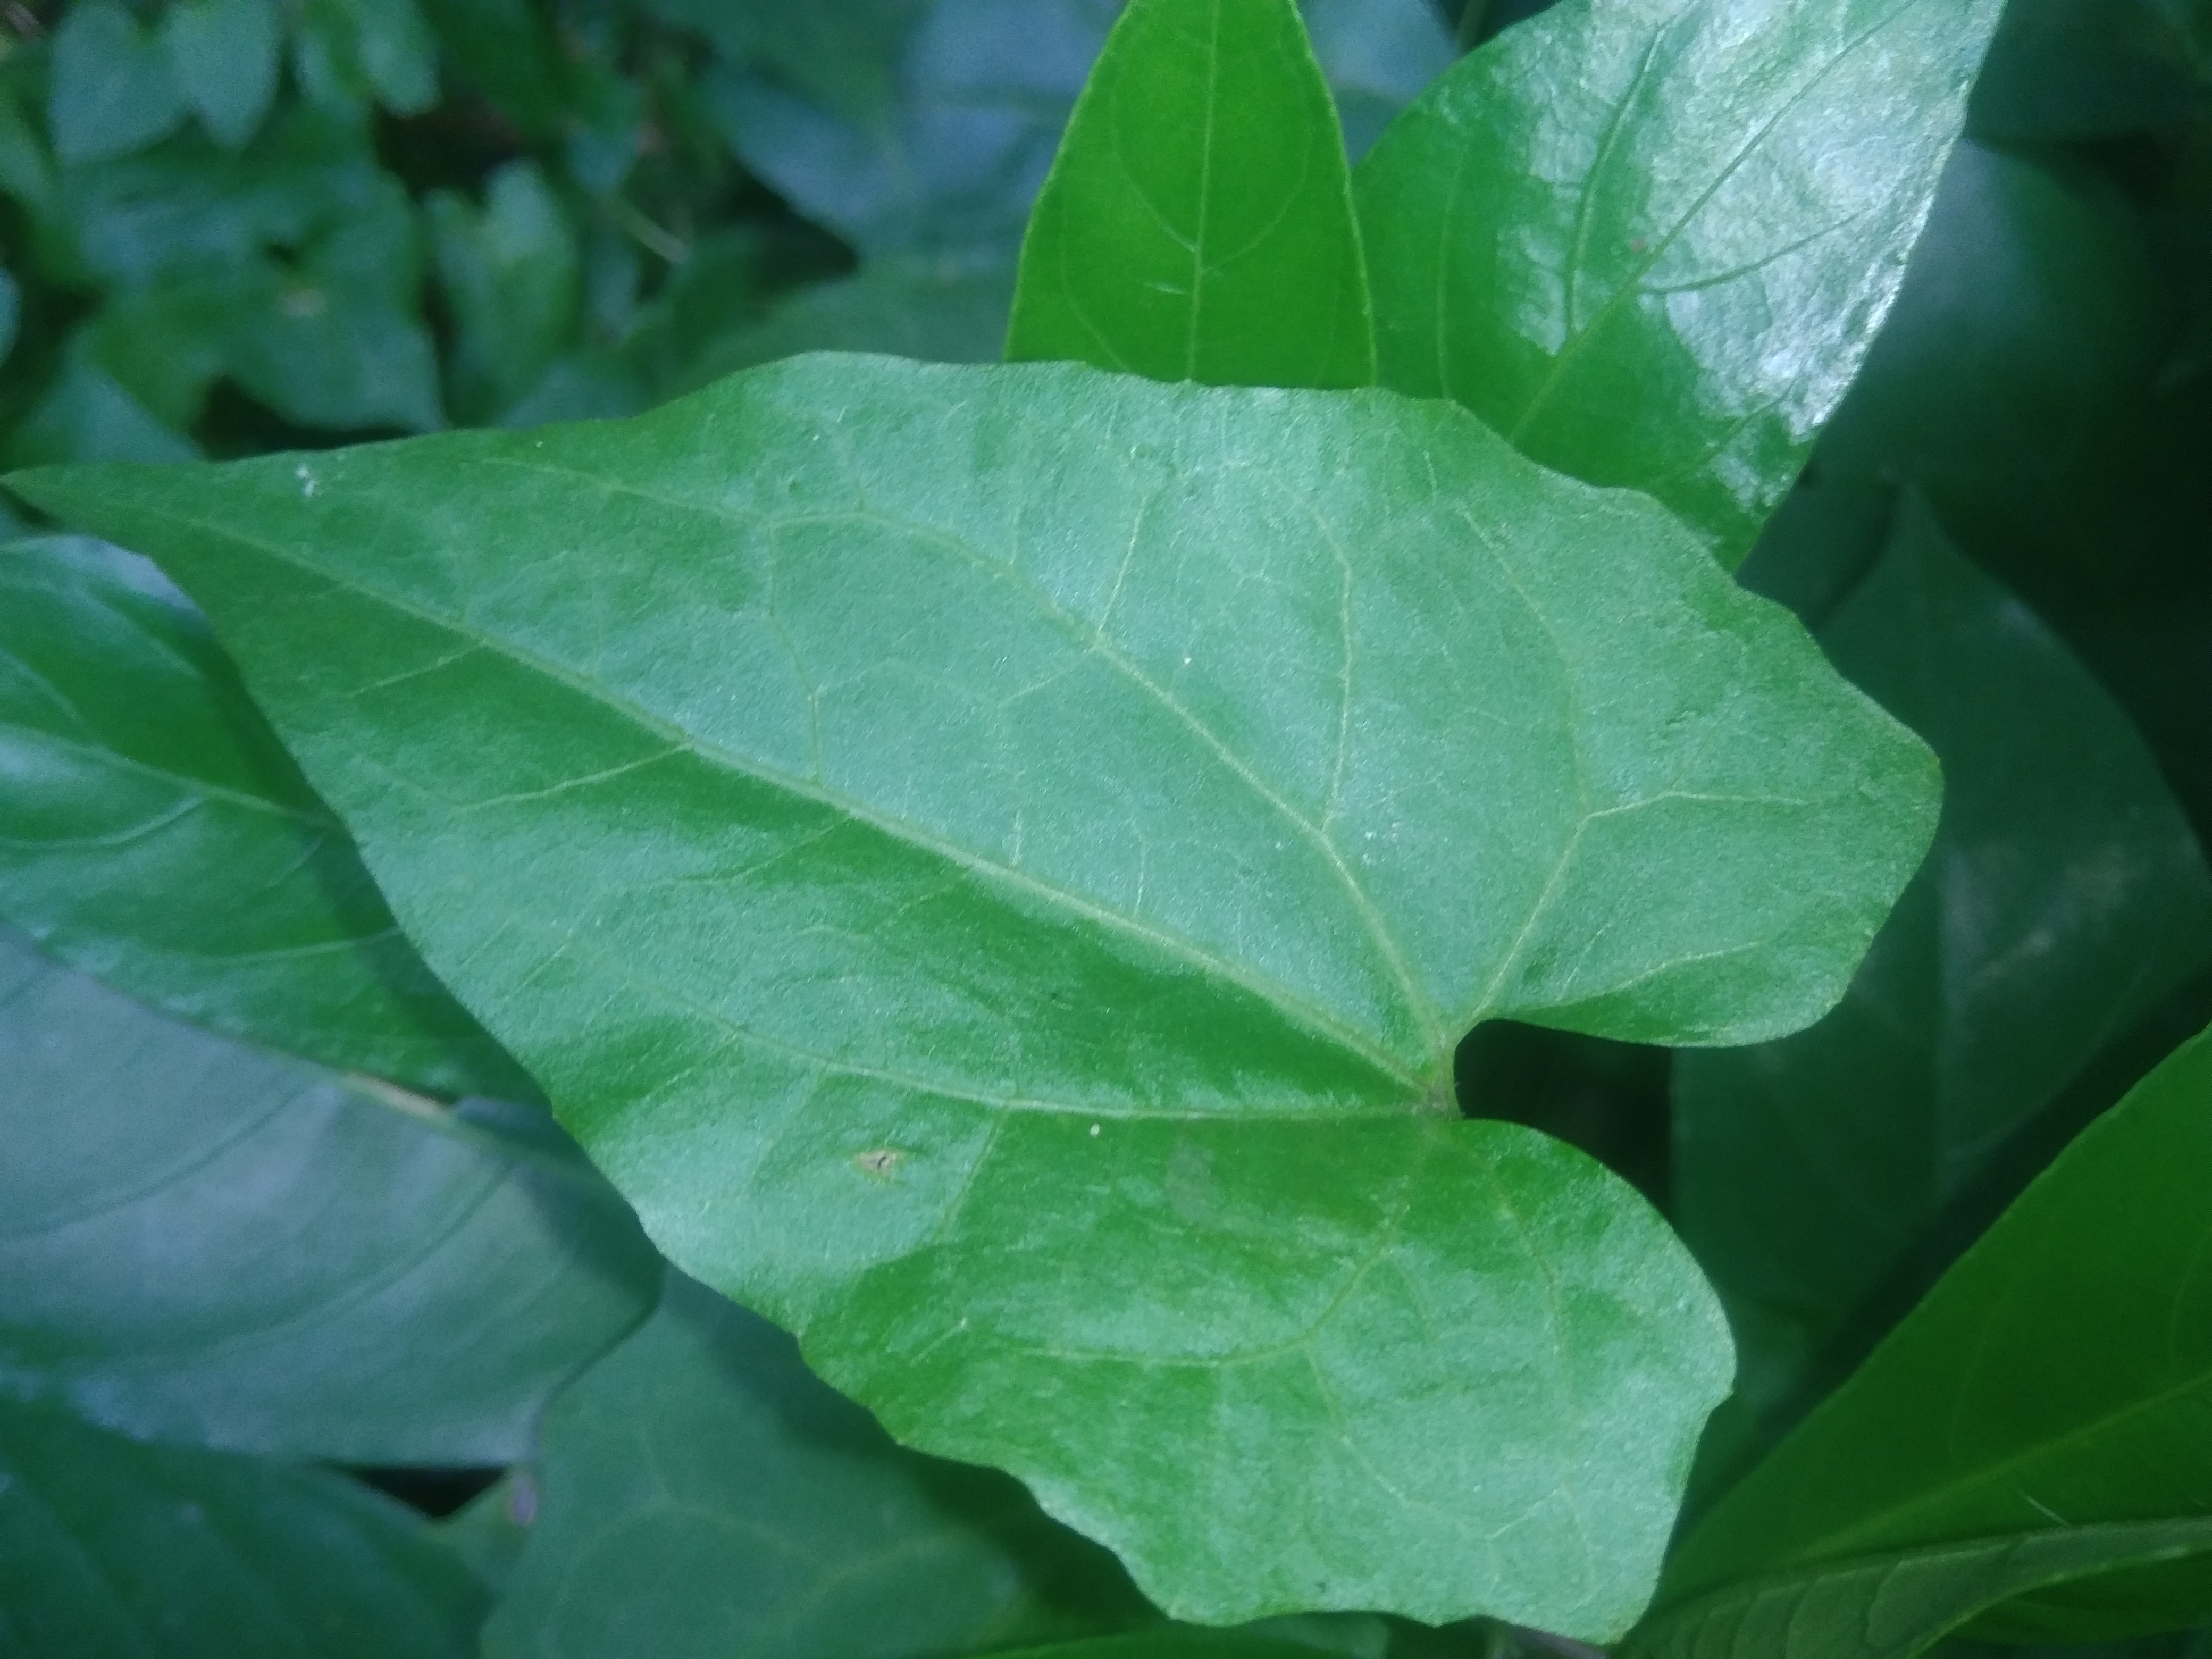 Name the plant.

bitter vine
